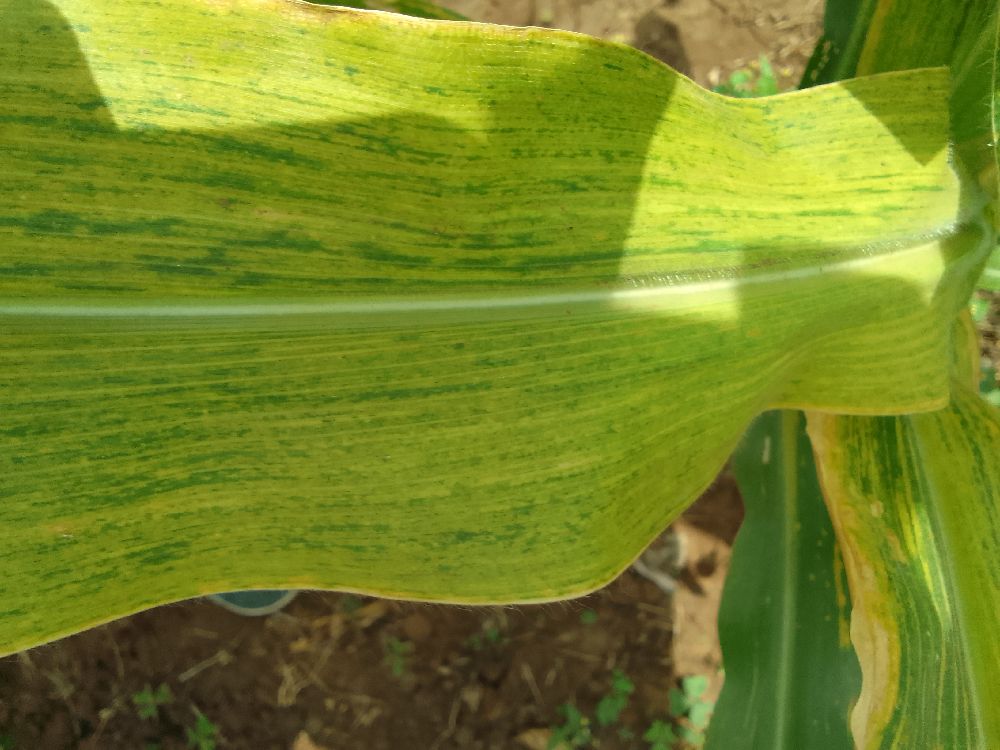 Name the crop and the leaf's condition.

maize, maize lethal necrosis
